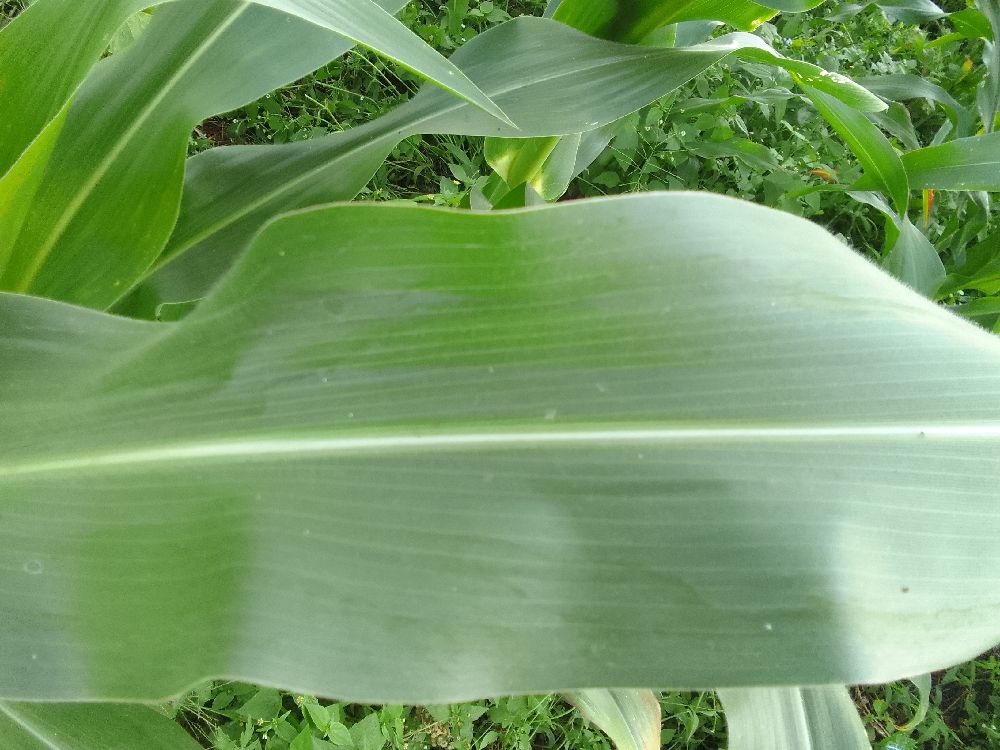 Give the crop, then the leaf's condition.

maize, healthy
